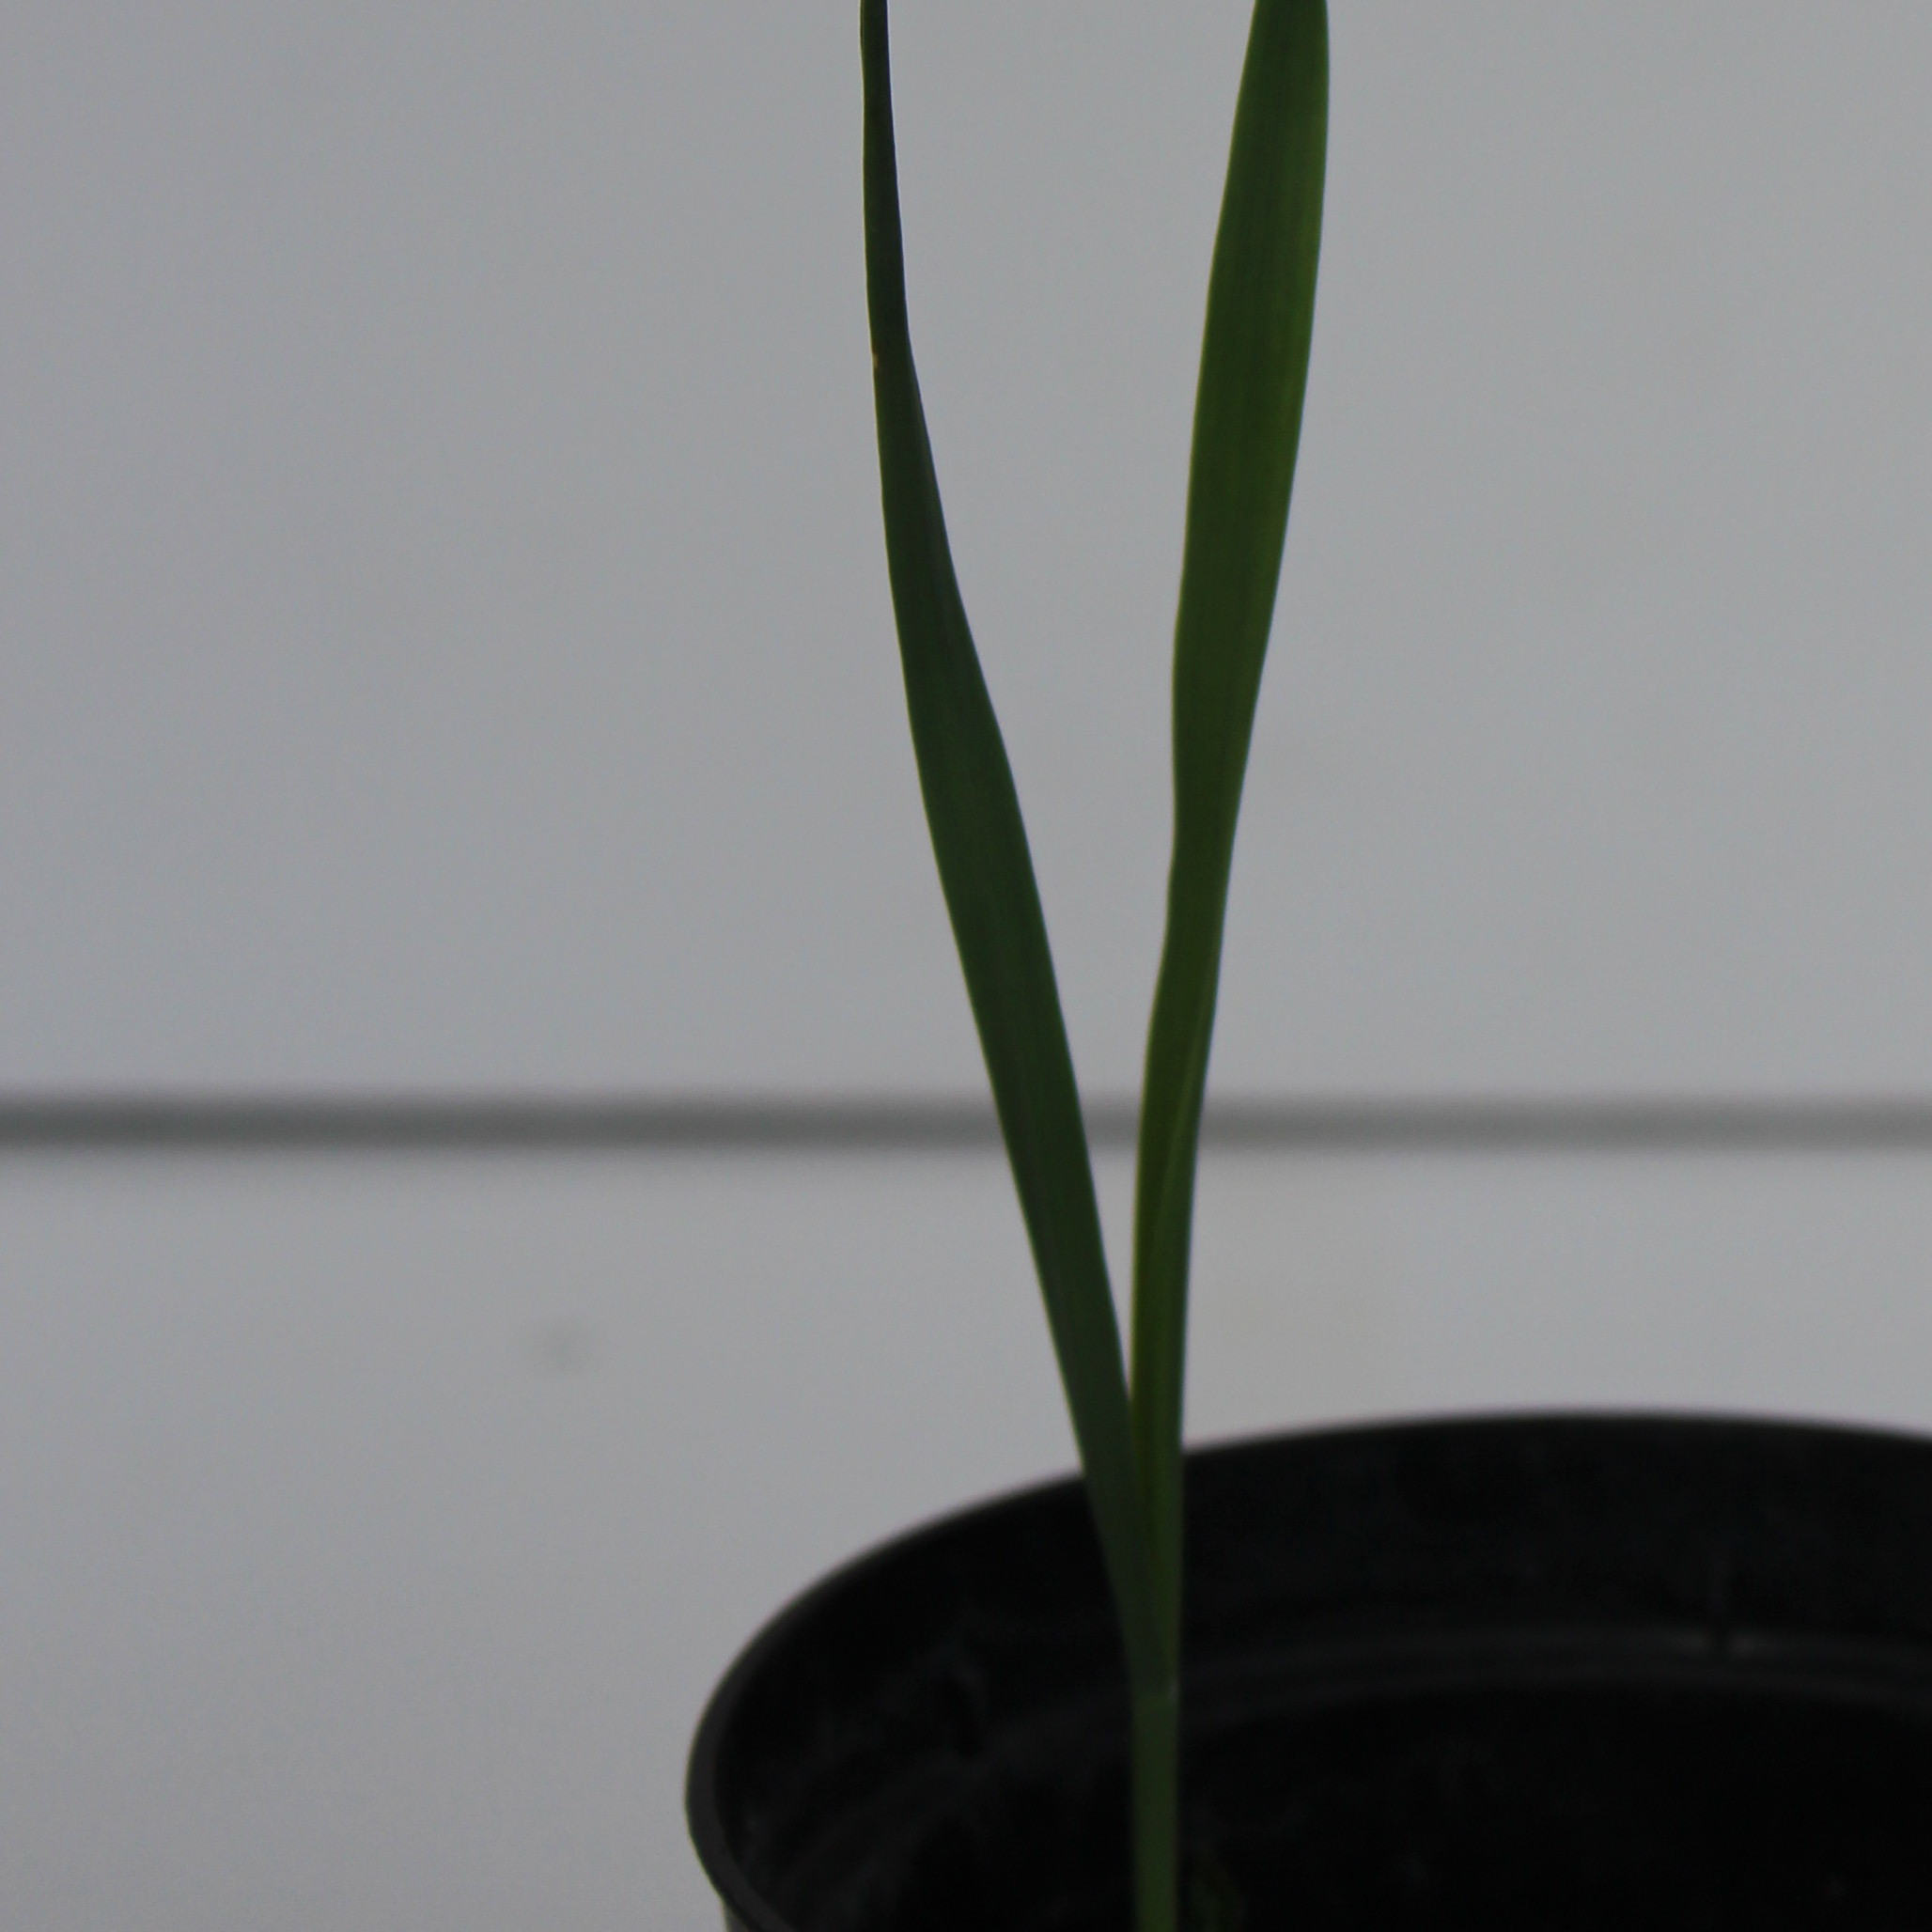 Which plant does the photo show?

Avena sterilis
